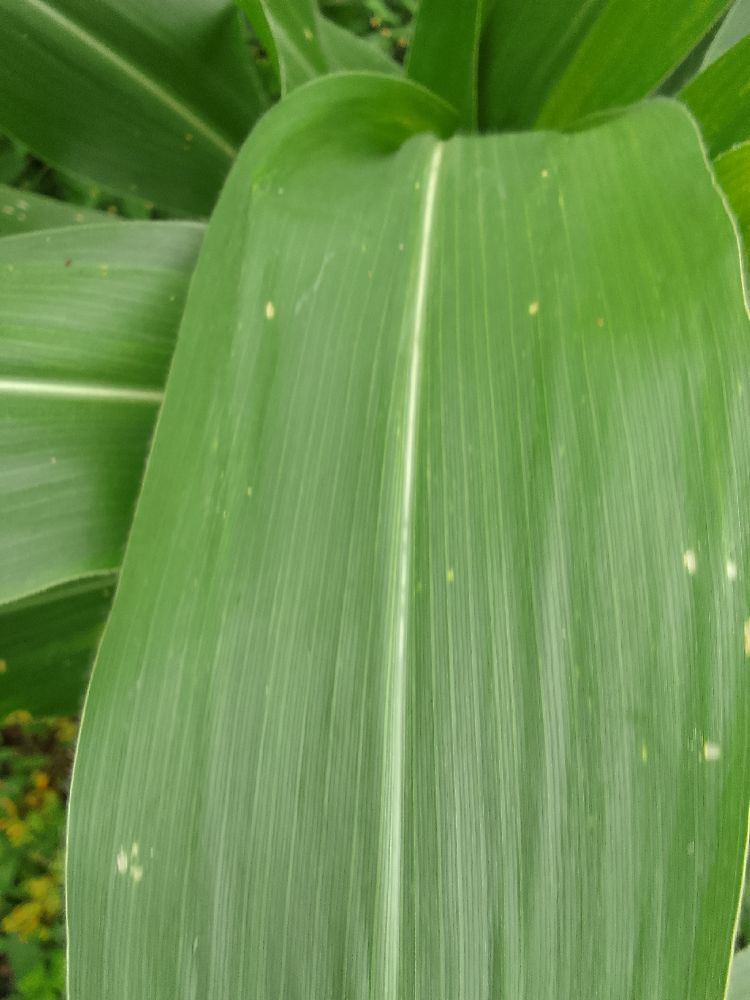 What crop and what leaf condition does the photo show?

maize, healthy
